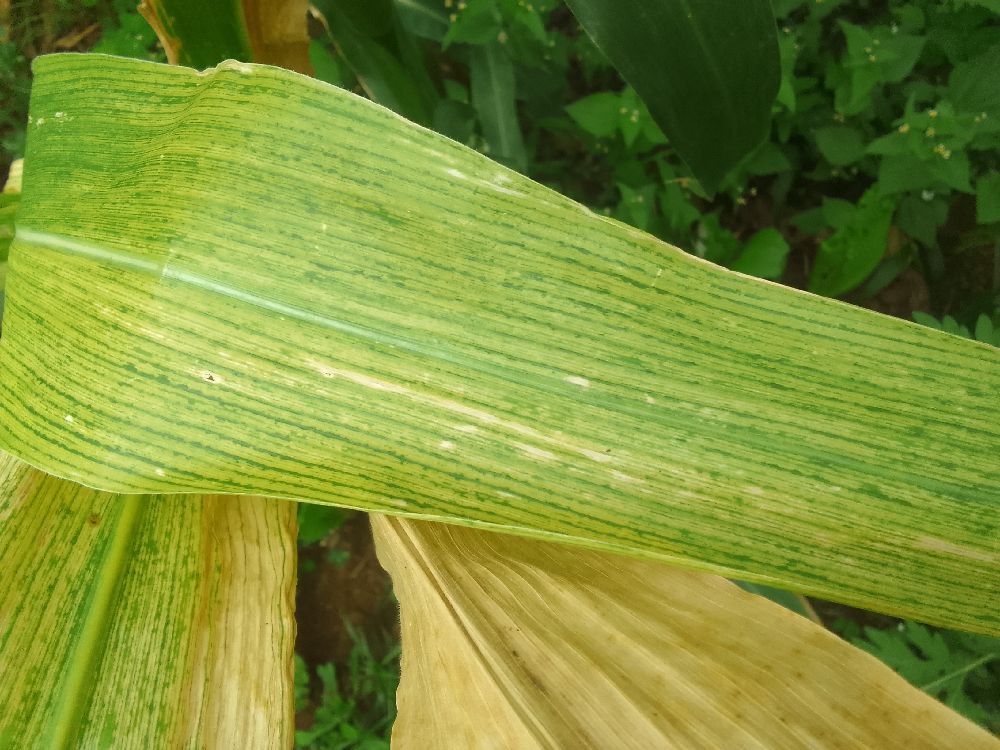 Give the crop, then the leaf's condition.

maize, maize lethal necrosis
